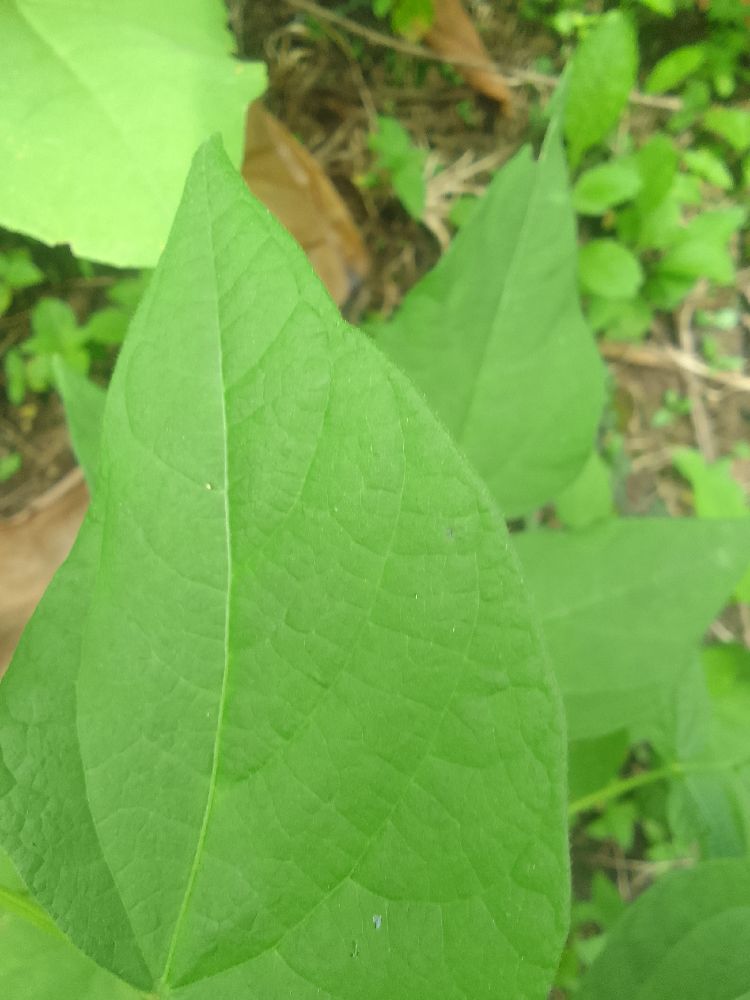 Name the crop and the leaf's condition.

common bean, healthy
